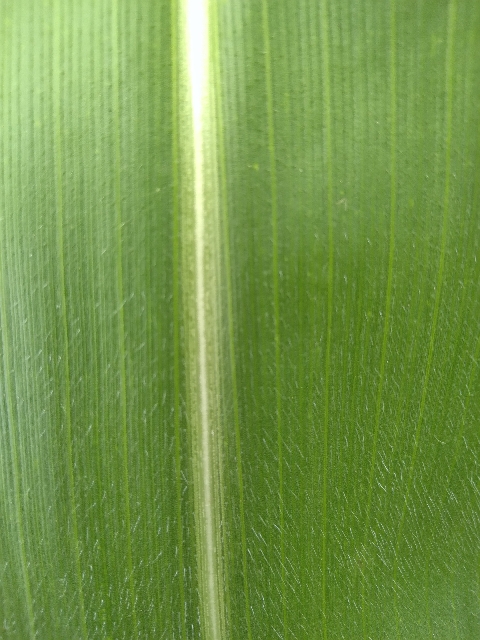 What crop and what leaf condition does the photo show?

maize, healthy
